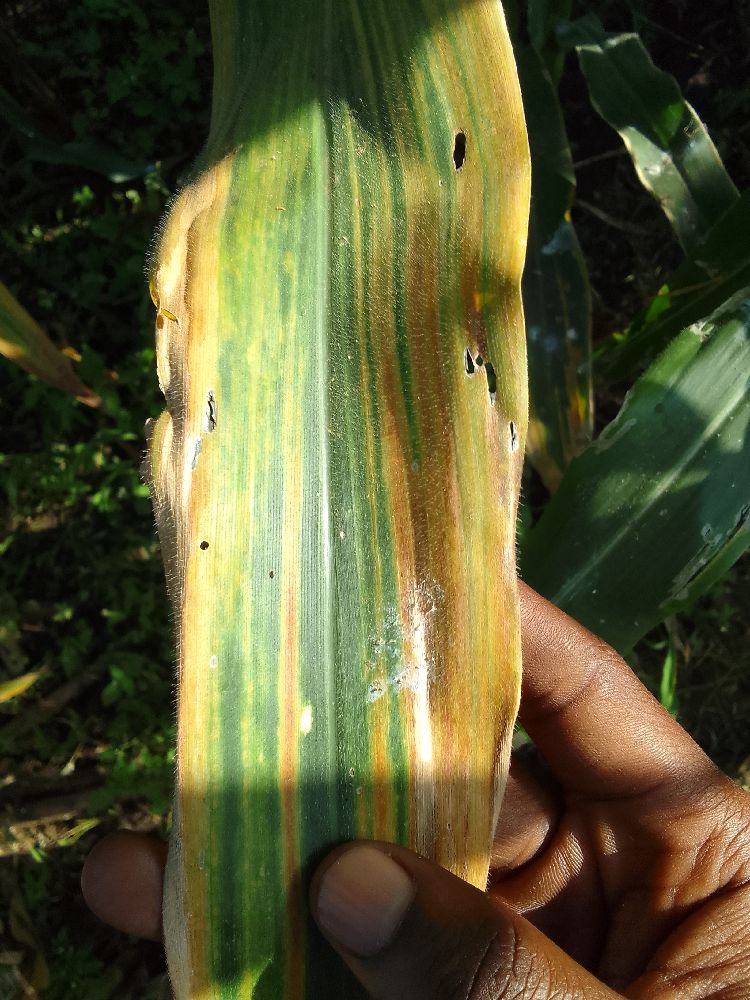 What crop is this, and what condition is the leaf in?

maize, maize lethal necrosis
